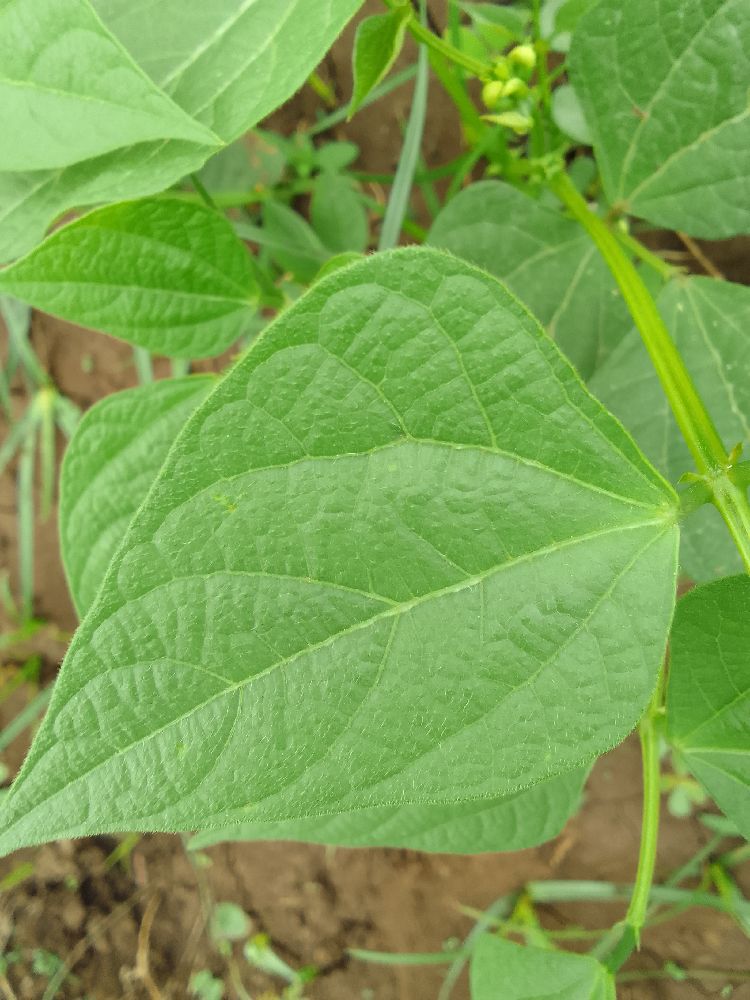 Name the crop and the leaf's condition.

common bean, healthy
